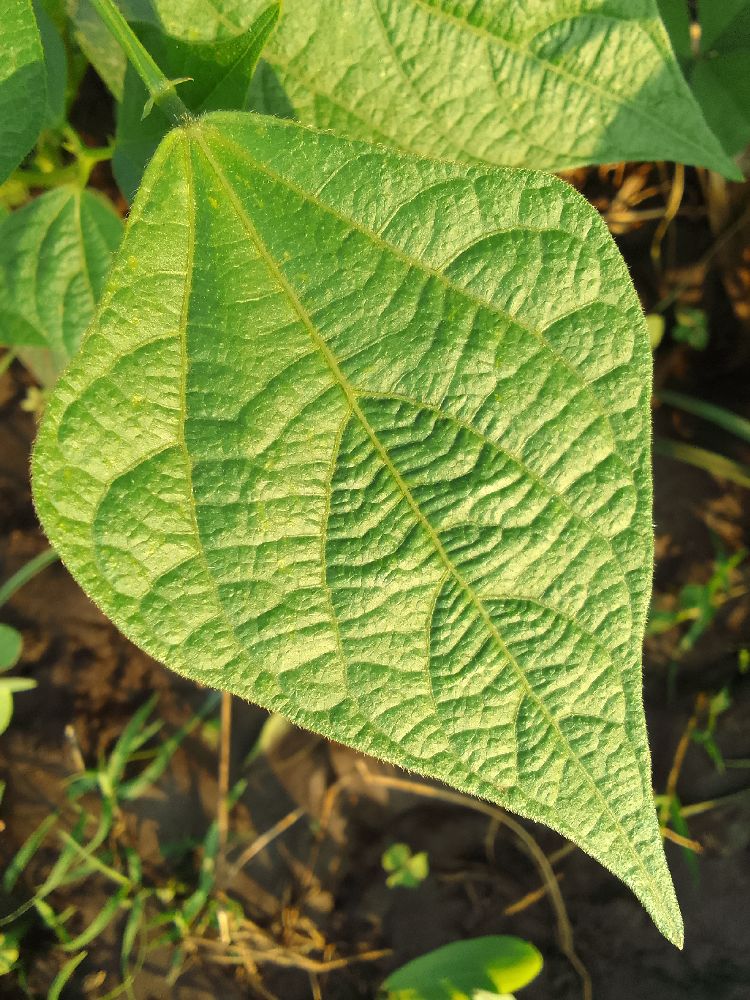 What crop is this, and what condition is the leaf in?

common bean, healthy
